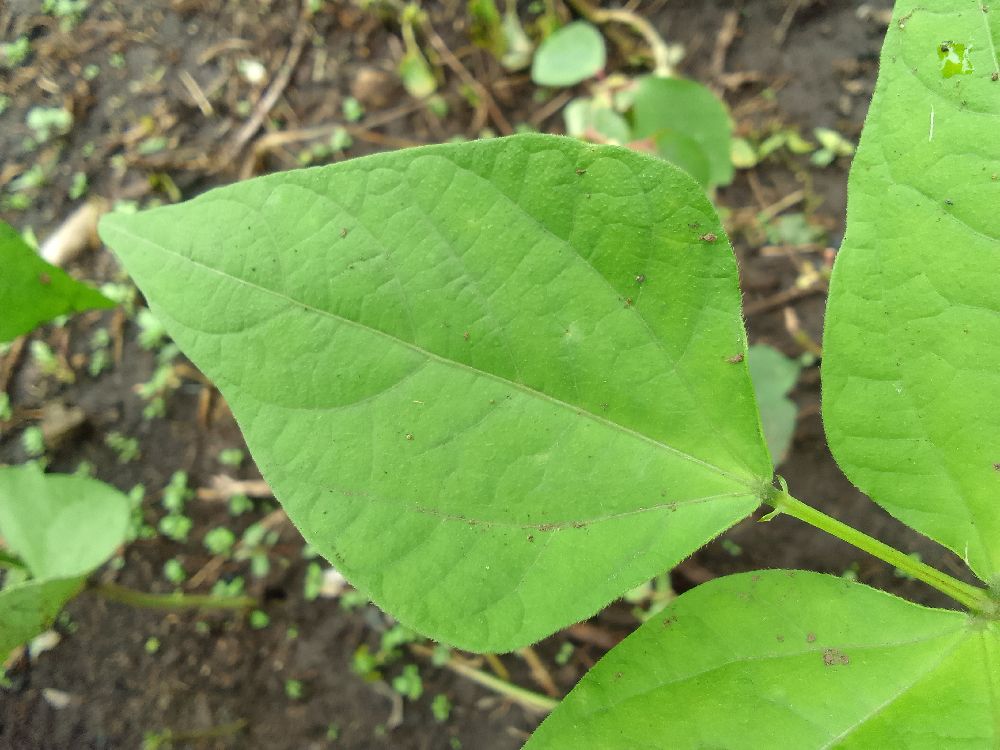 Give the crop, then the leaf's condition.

common bean, healthy
